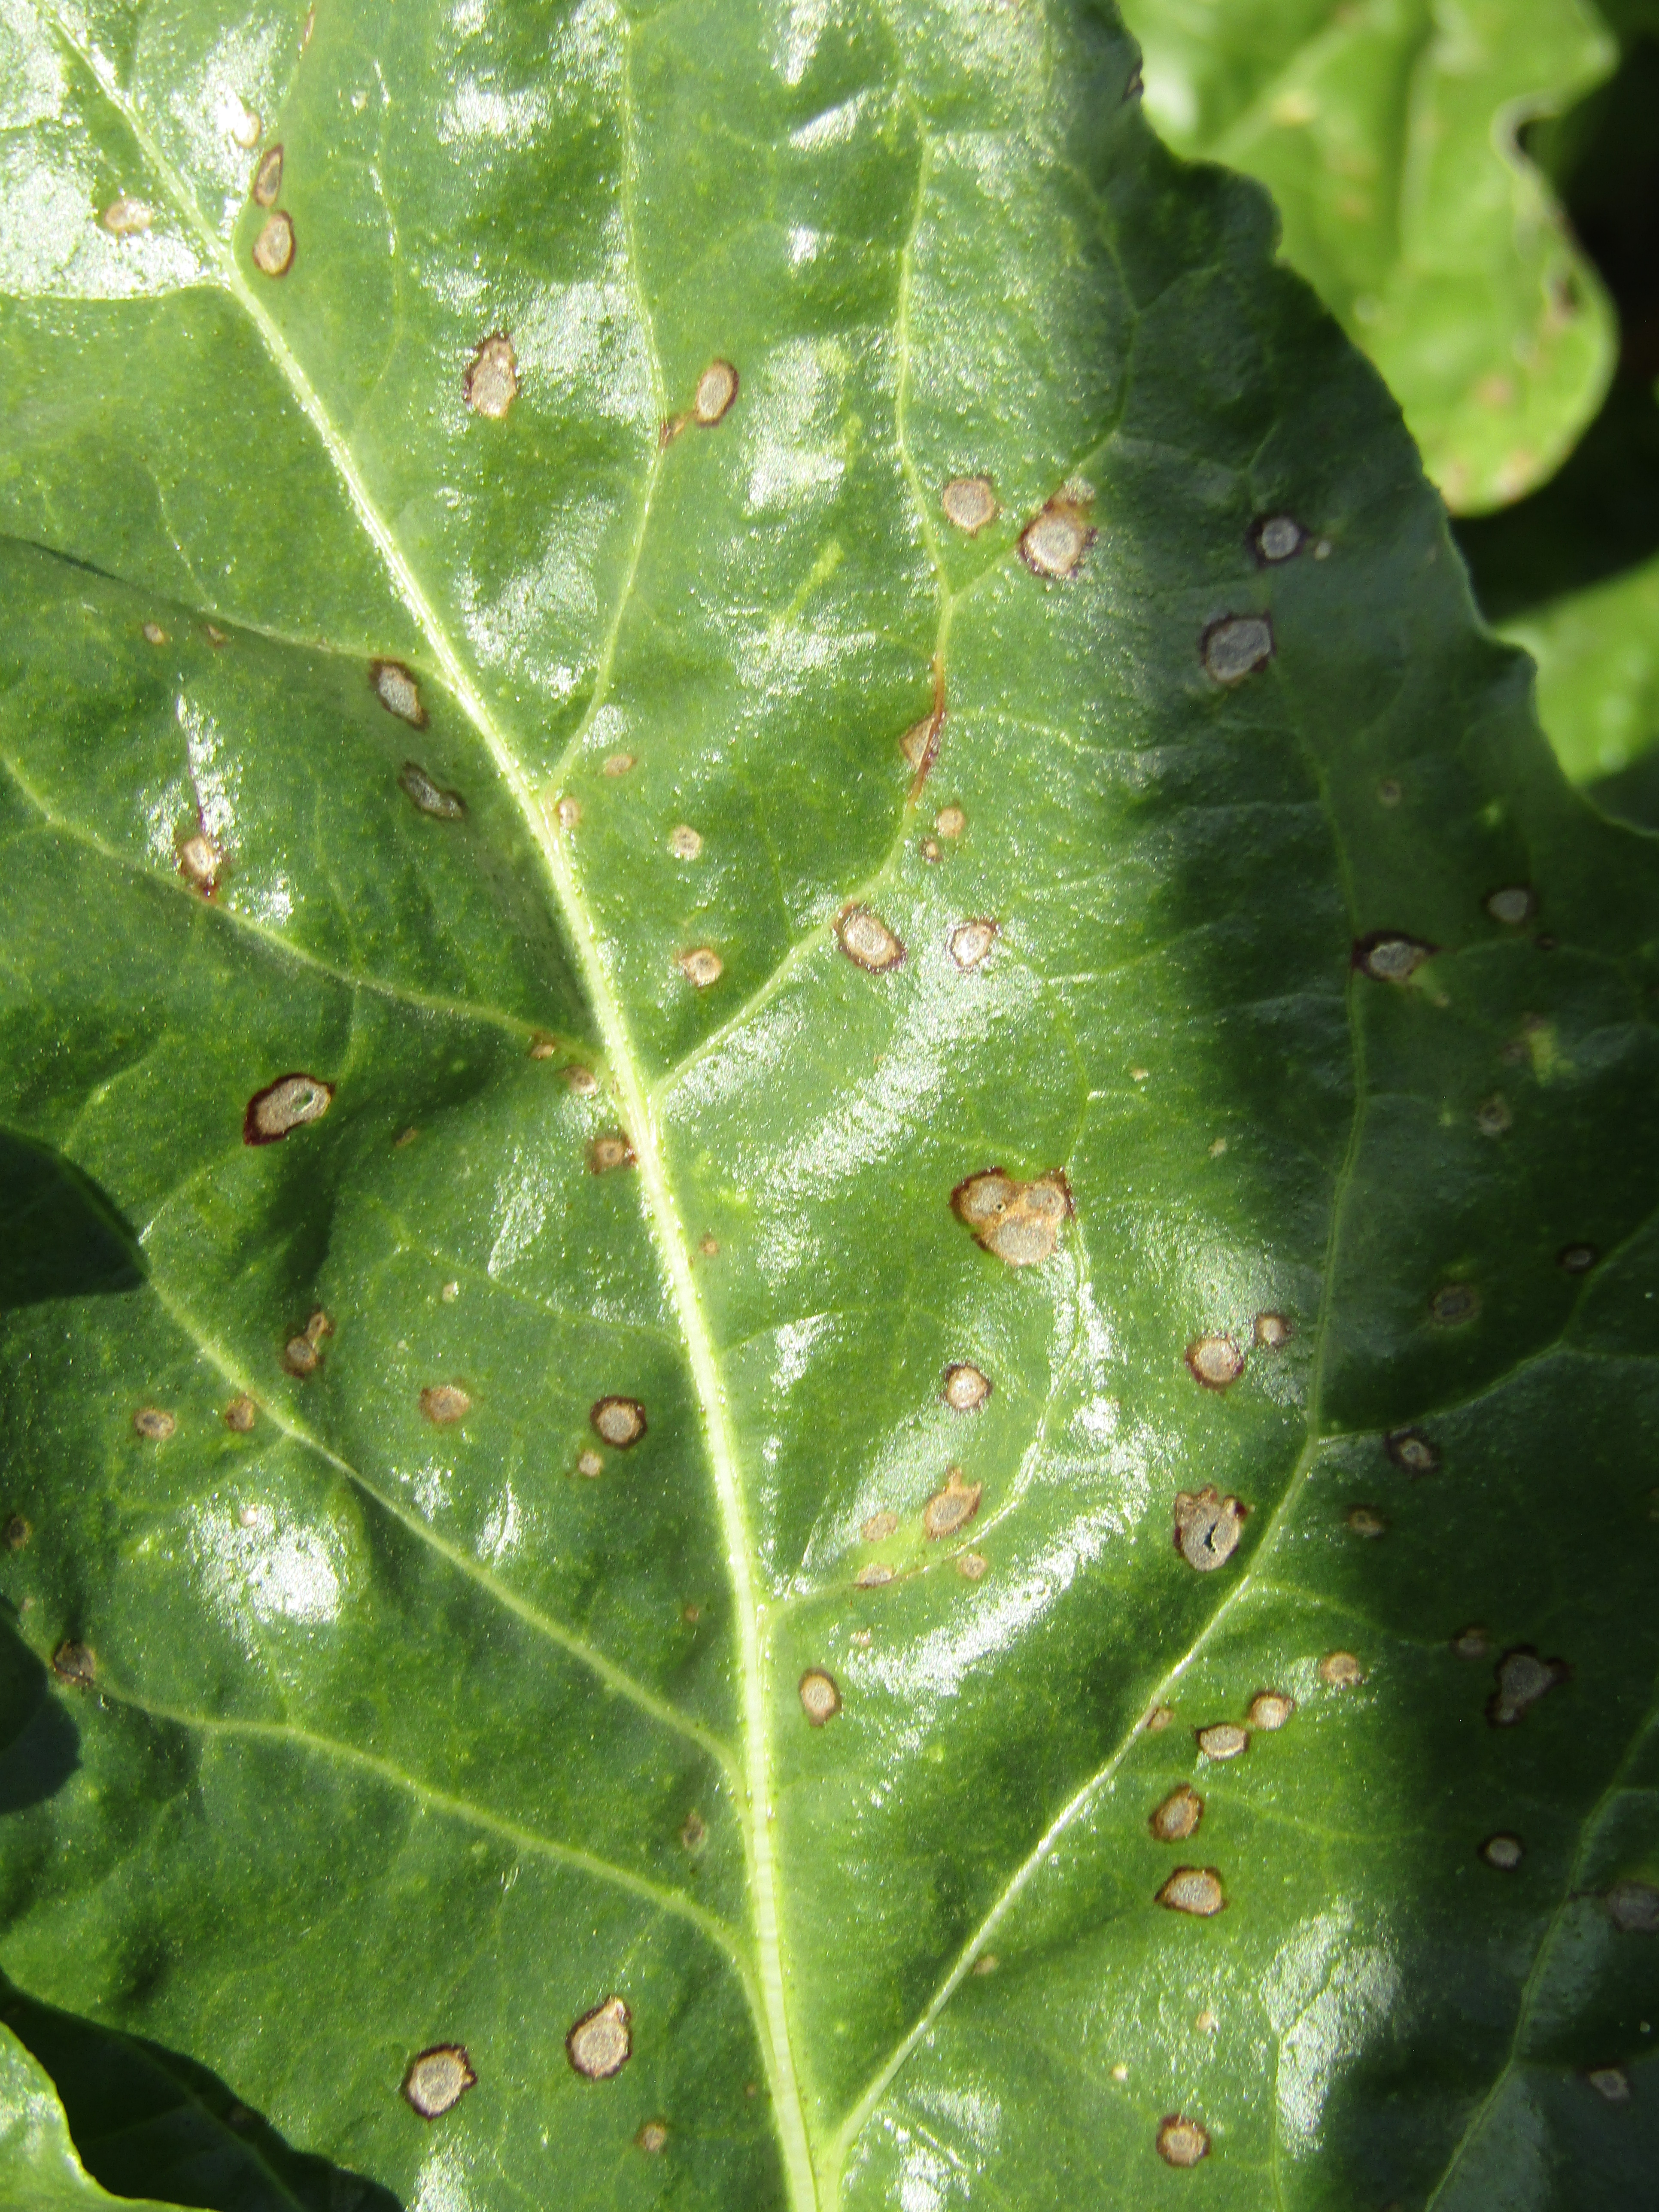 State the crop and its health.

beet, cercospora
